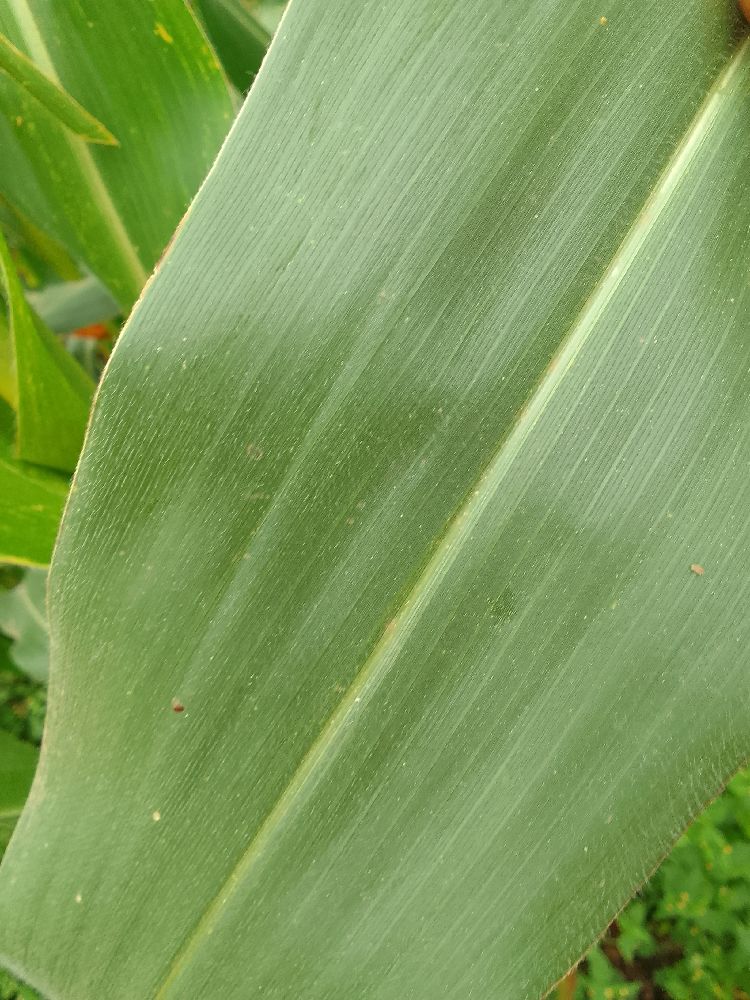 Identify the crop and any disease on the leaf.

maize, healthy
